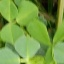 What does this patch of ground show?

unstructured weed
